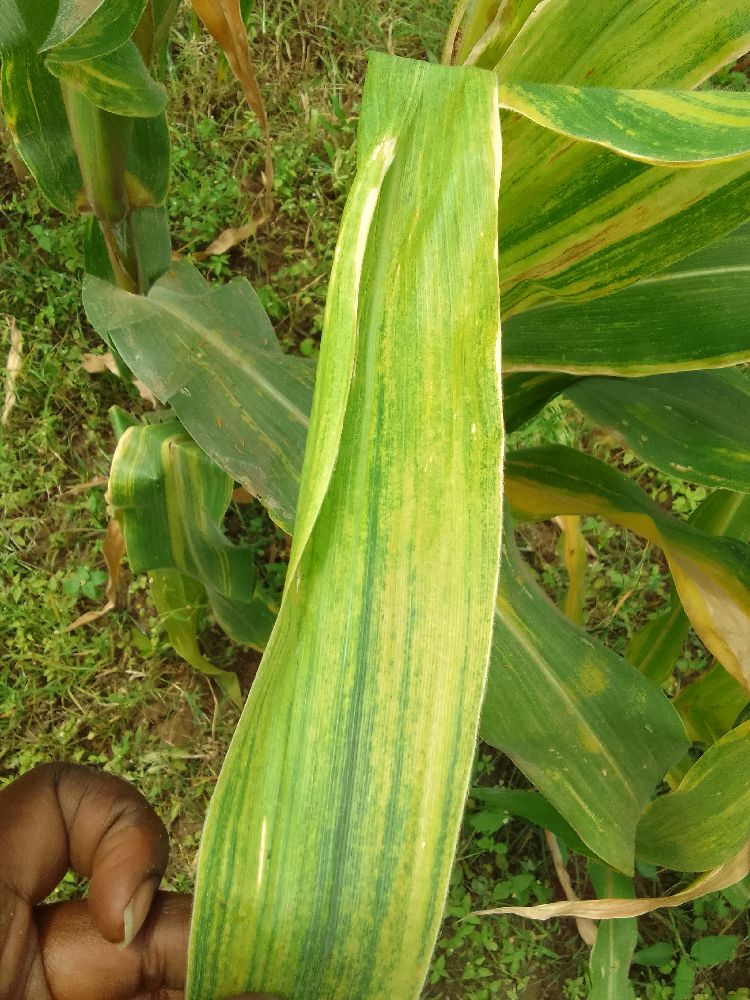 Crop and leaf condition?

maize, maize lethal necrosis
